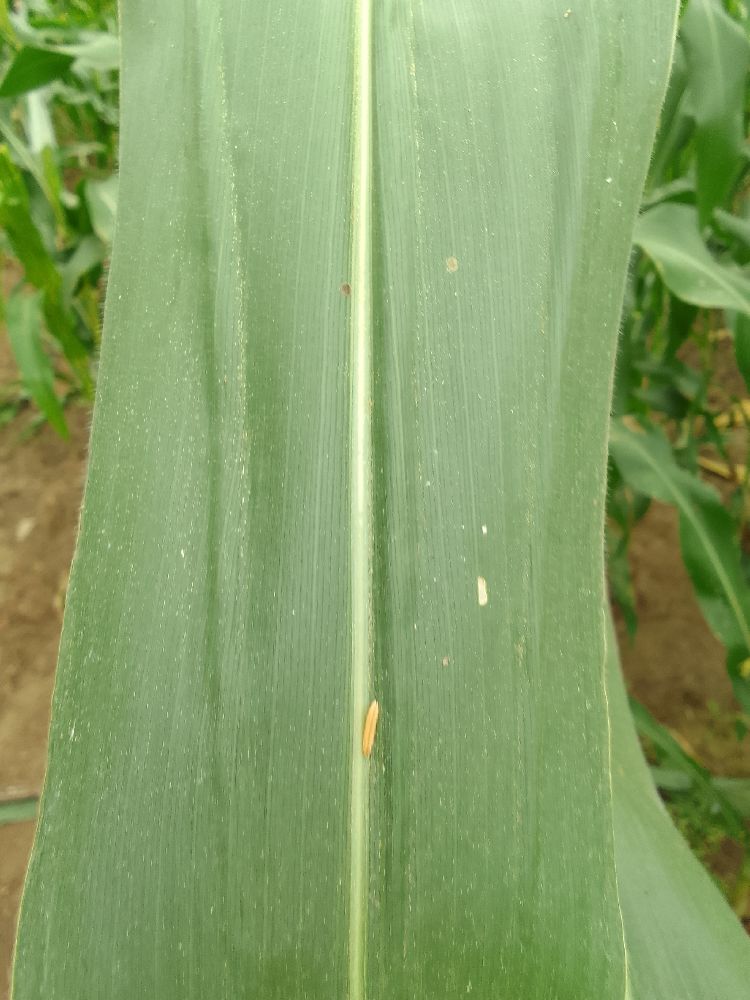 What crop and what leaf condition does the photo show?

maize, healthy
